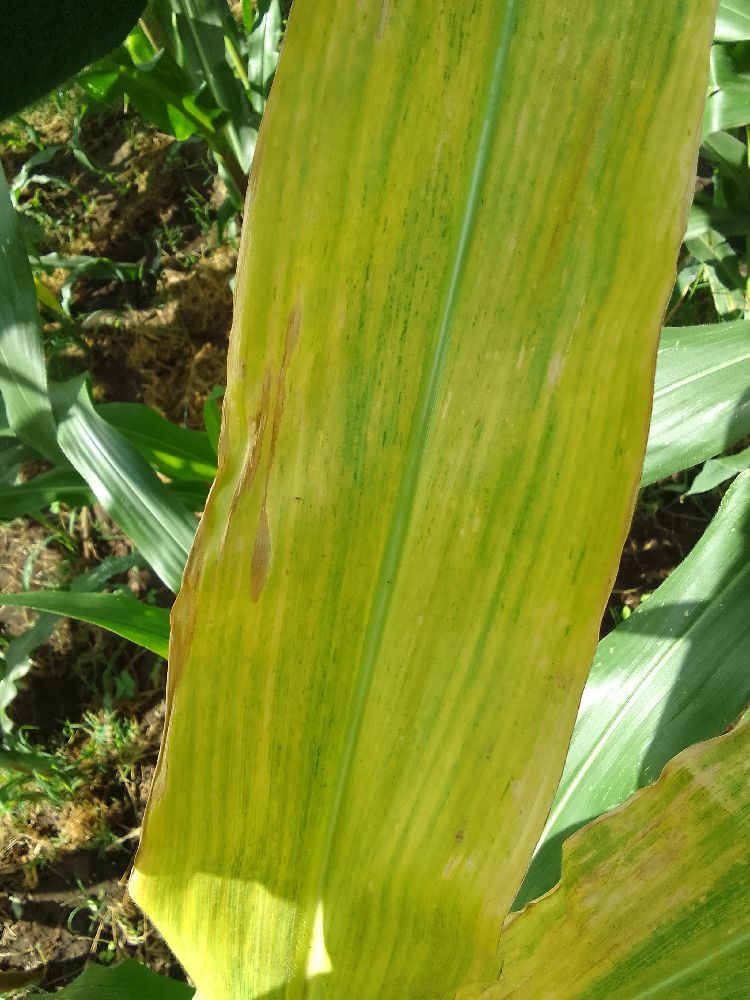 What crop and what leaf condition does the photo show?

maize, maize lethal necrosis
